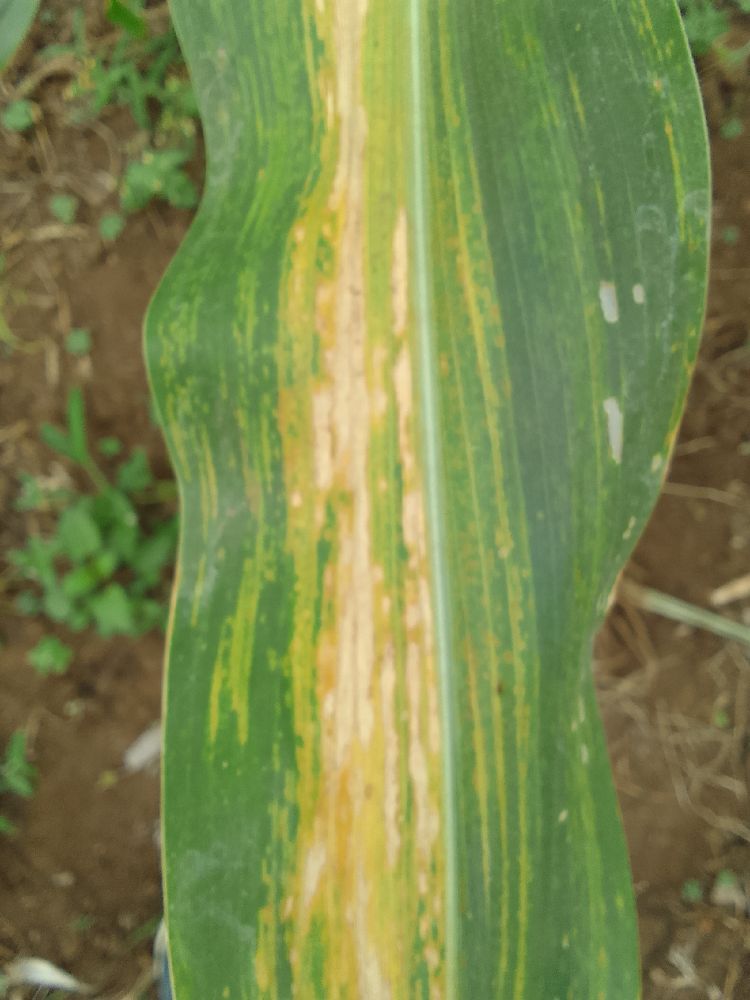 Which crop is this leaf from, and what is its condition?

maize, maize lethal necrosis
